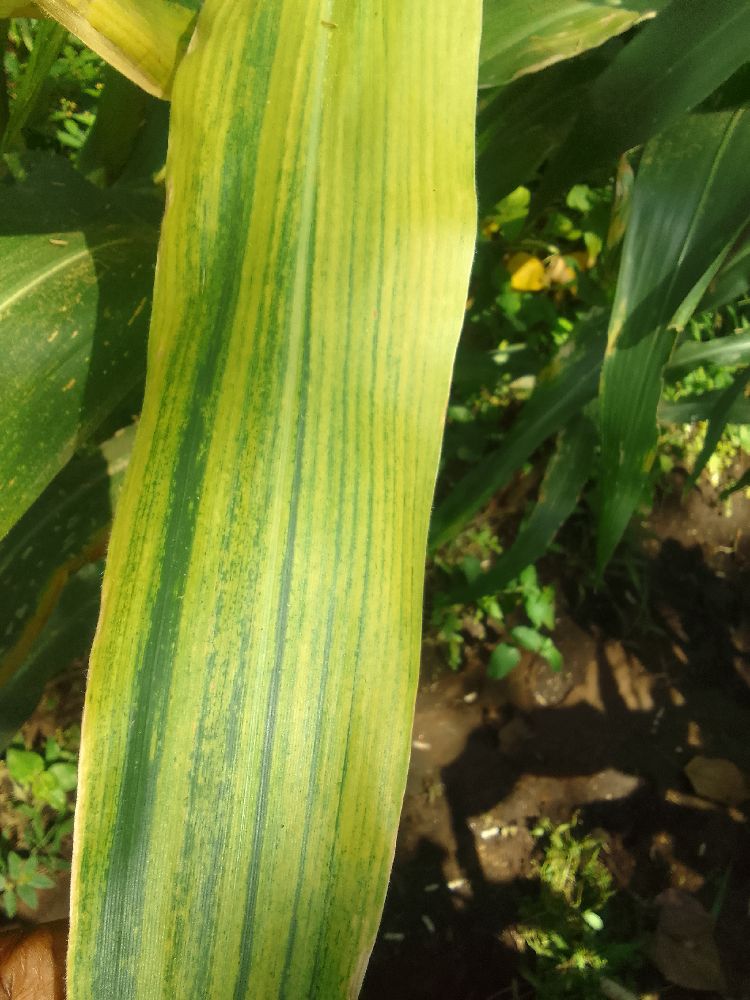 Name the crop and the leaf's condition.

maize, maize lethal necrosis
